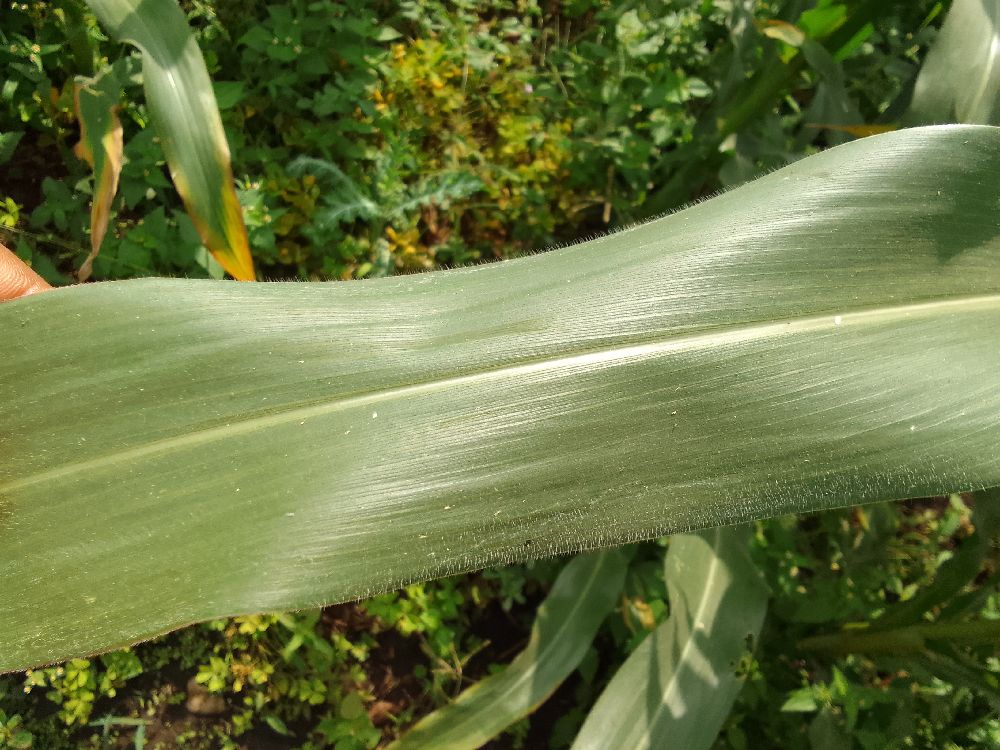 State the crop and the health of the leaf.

maize, healthy
